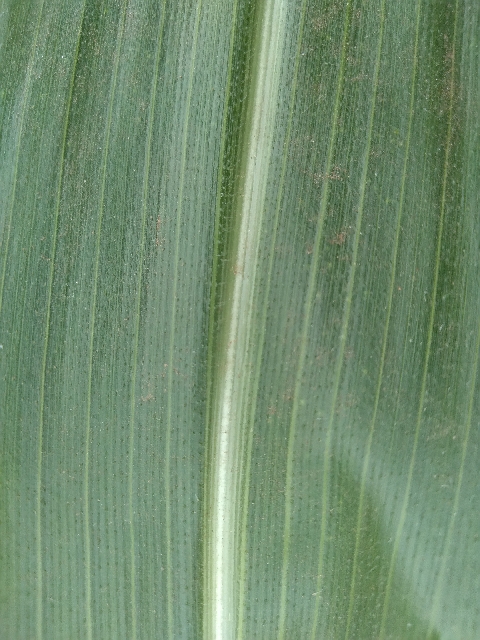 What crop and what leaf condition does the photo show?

maize, healthy
